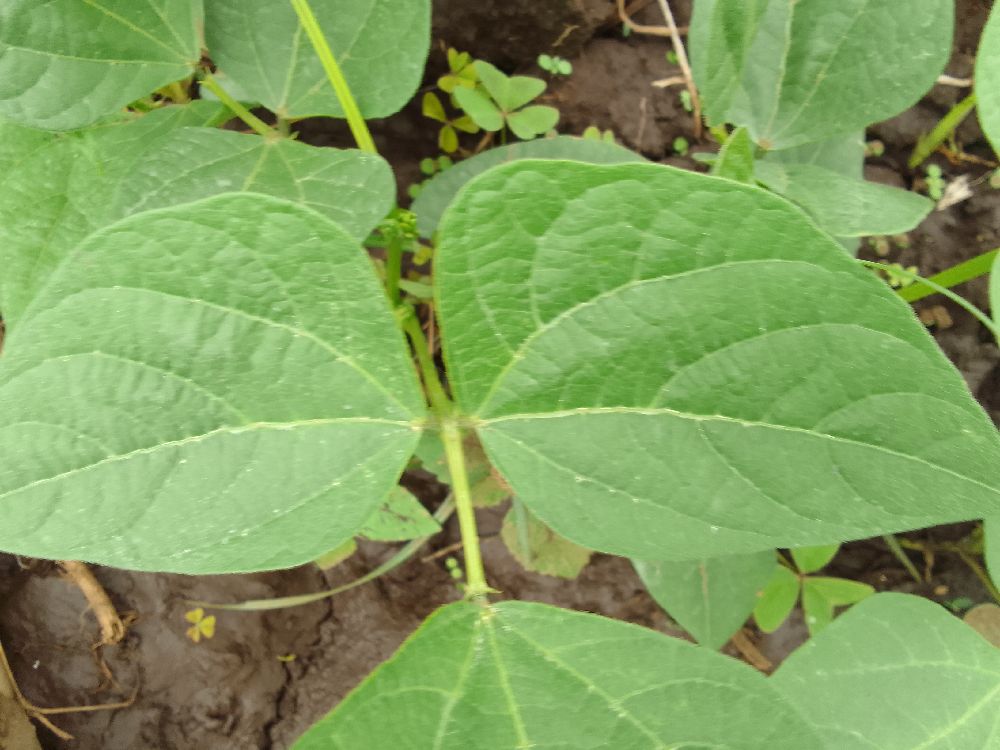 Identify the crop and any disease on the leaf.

common bean, healthy
